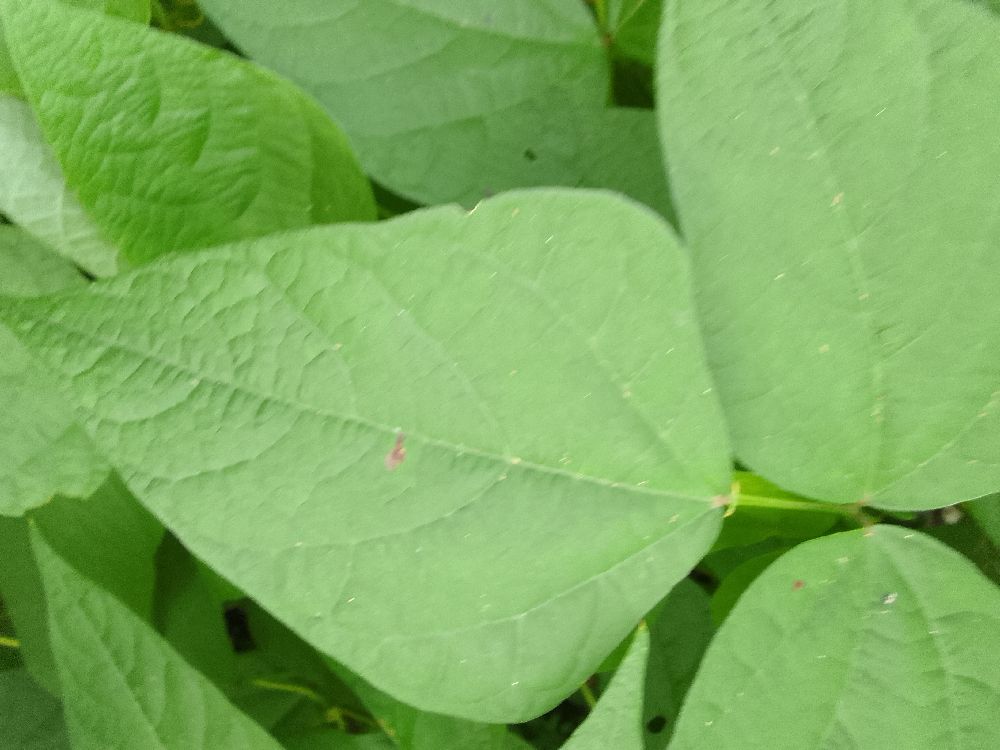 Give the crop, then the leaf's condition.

common bean, healthy
